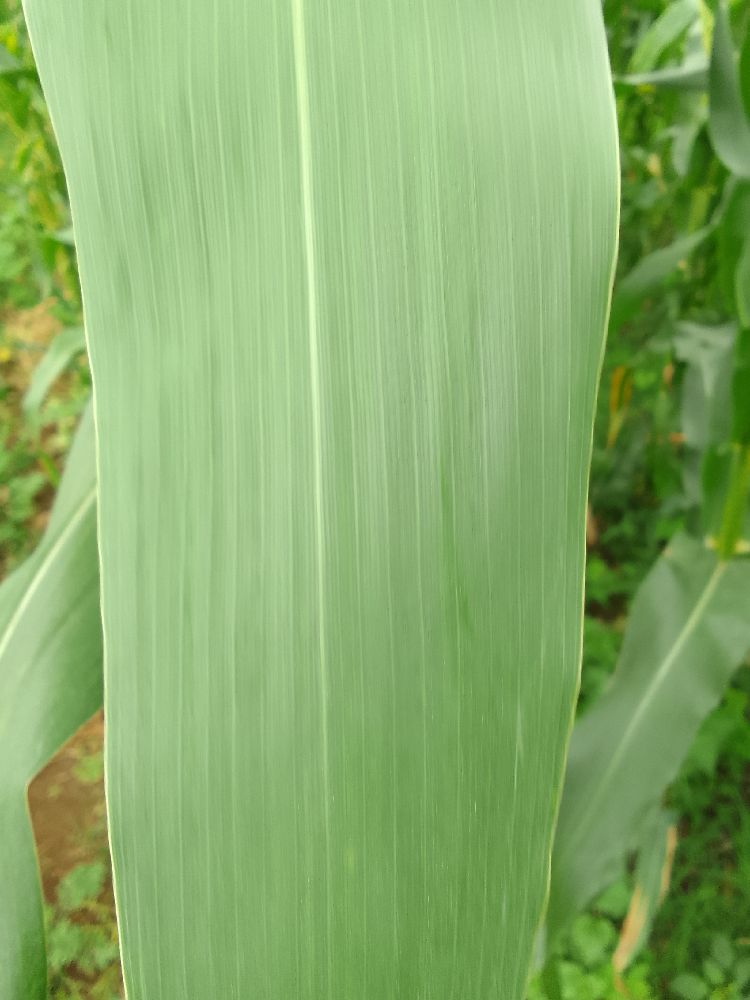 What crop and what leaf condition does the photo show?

maize, healthy
